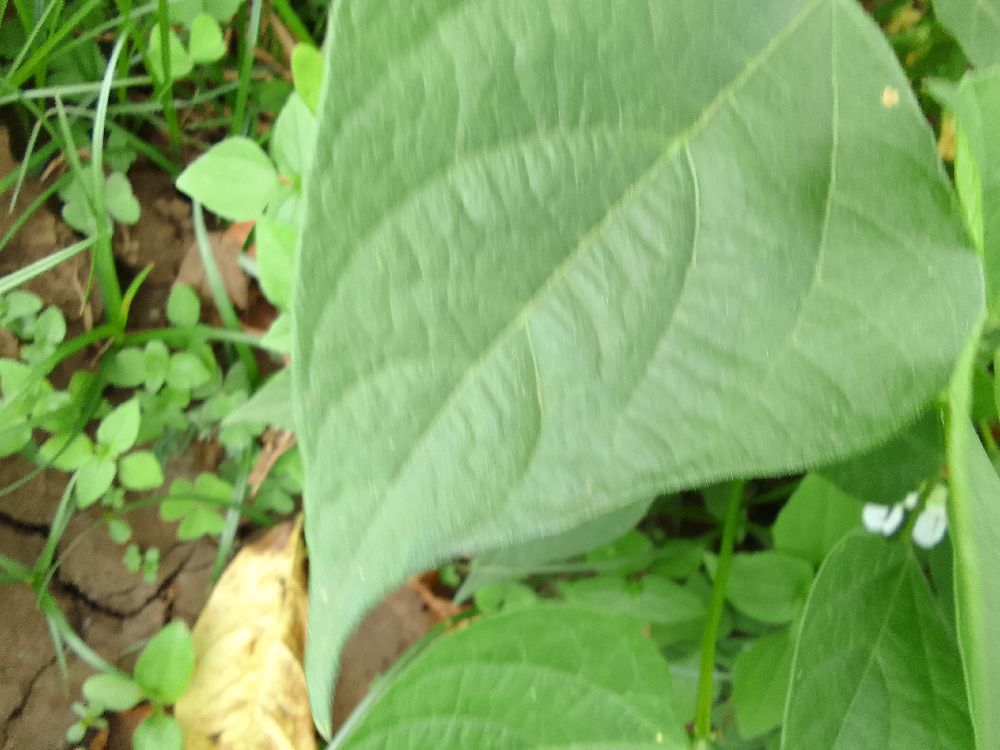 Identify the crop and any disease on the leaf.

common bean, healthy
